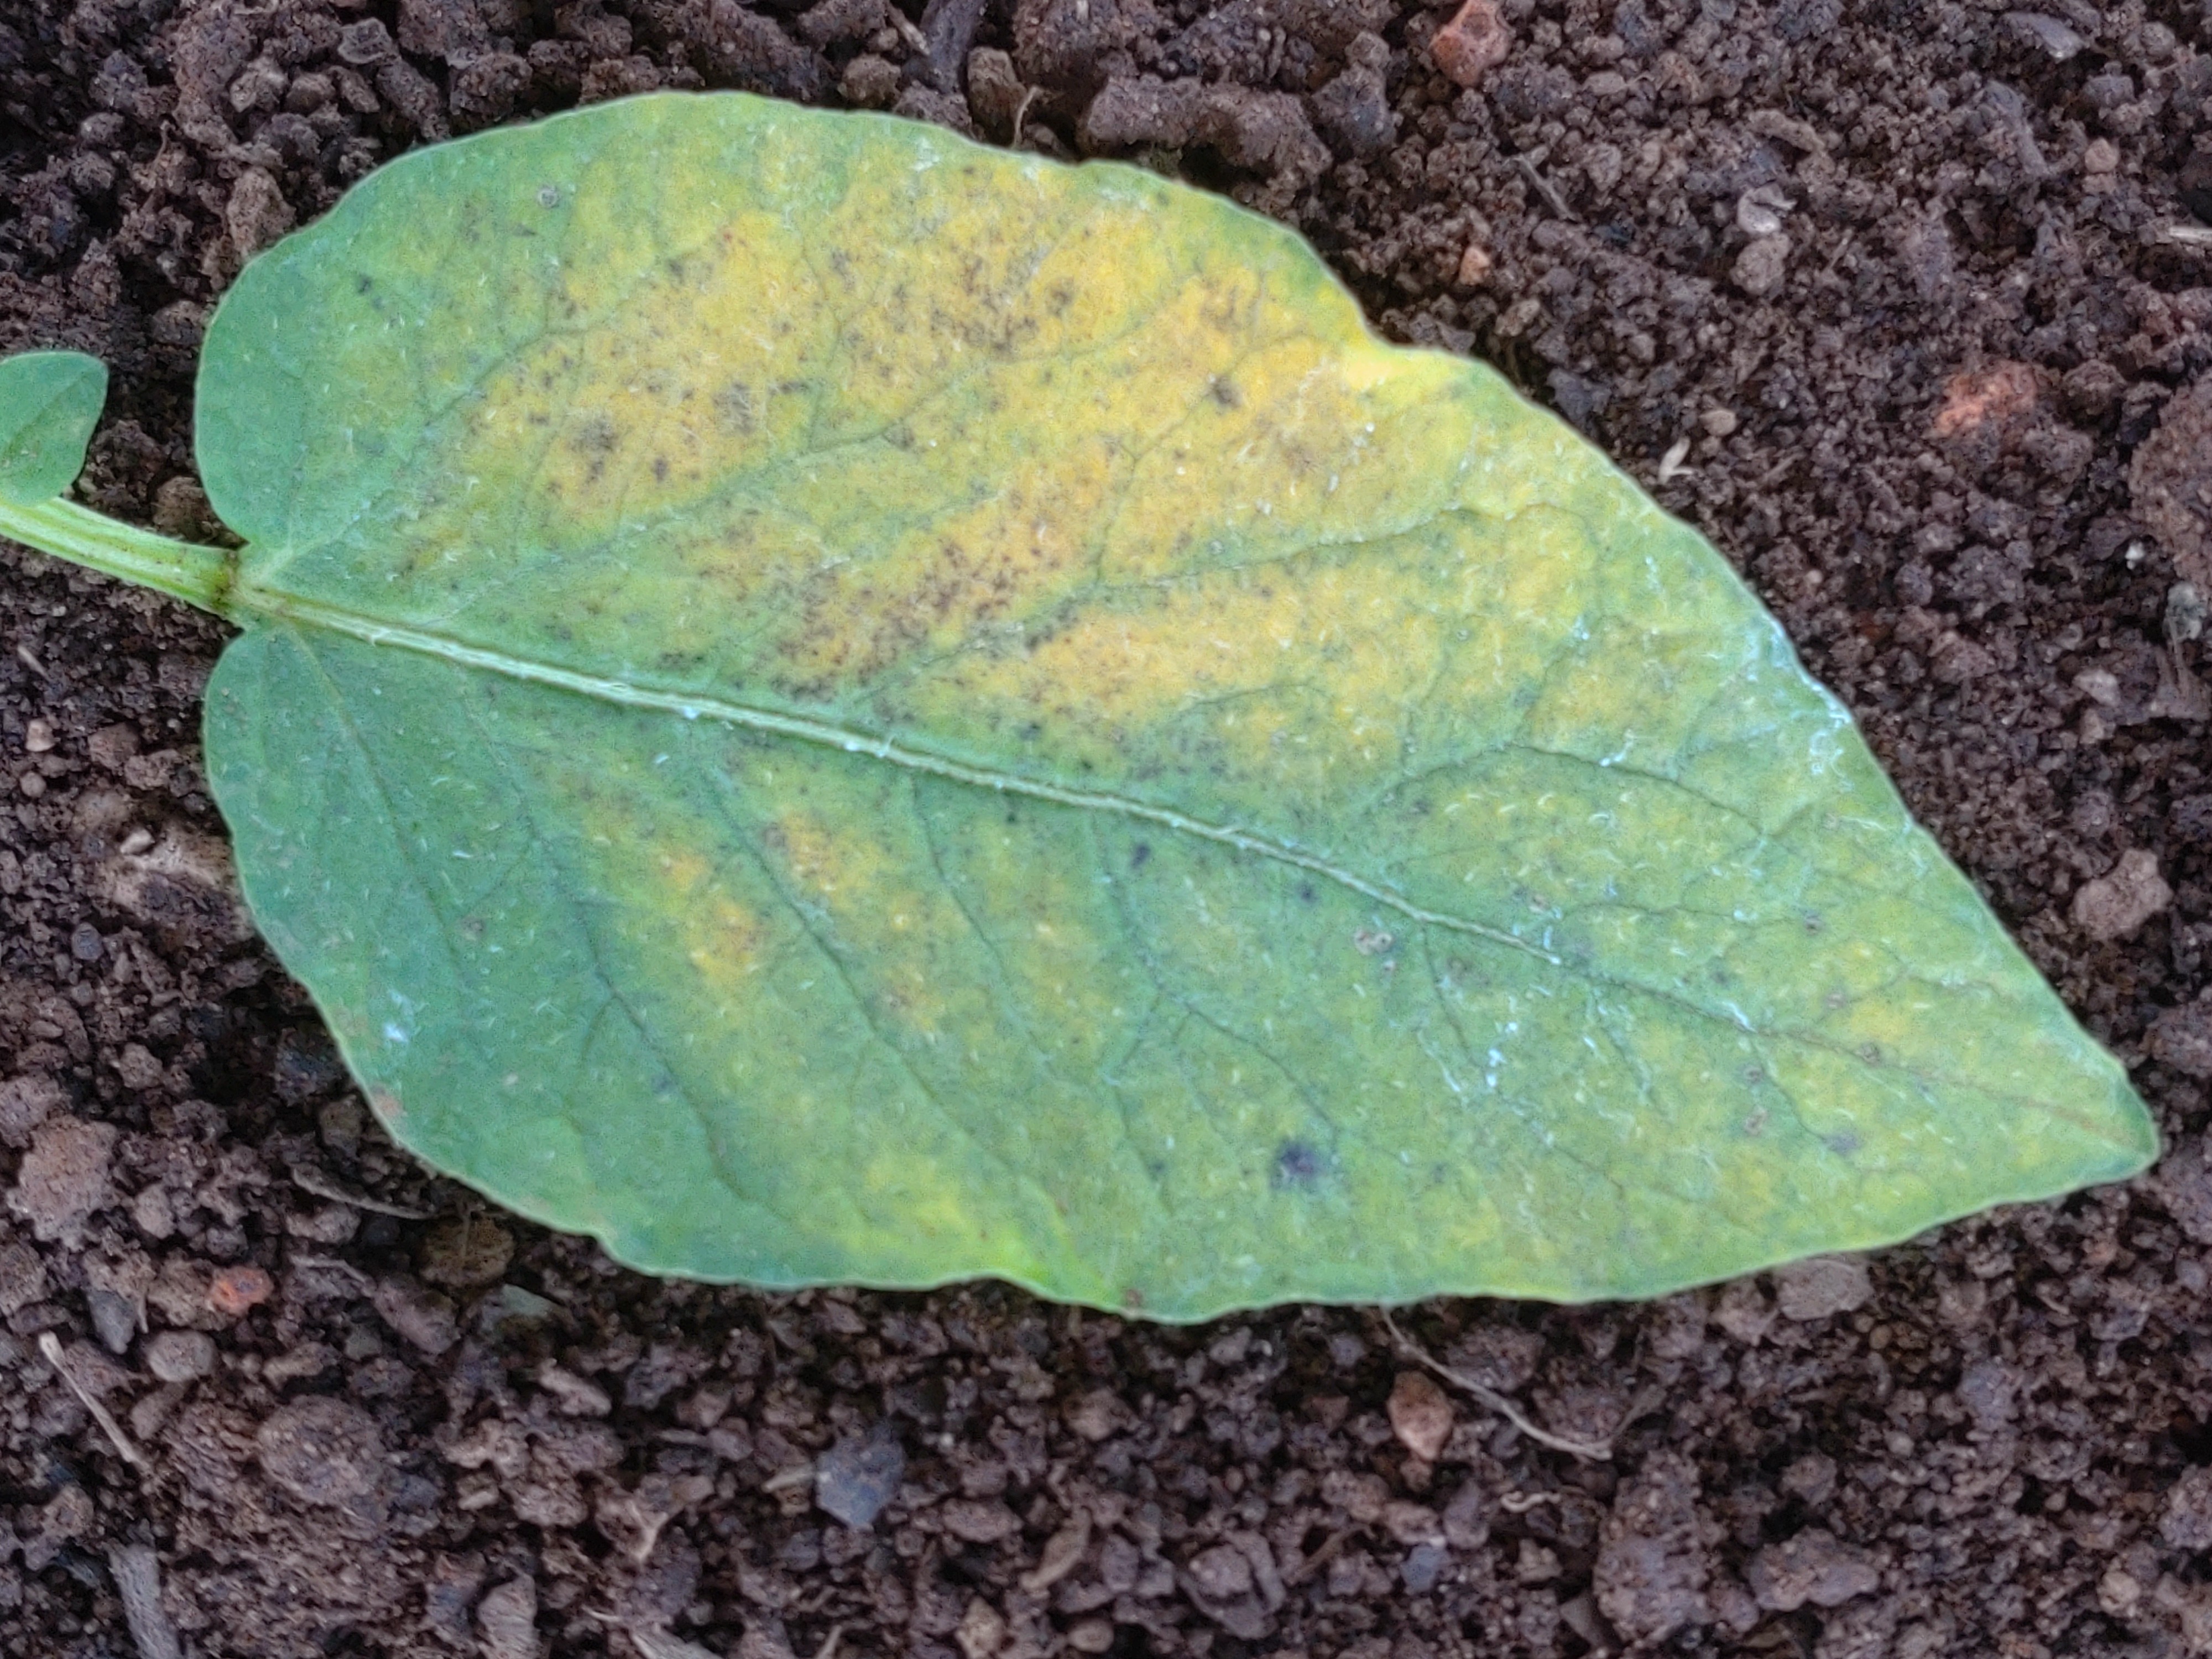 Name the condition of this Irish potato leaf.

late blight
